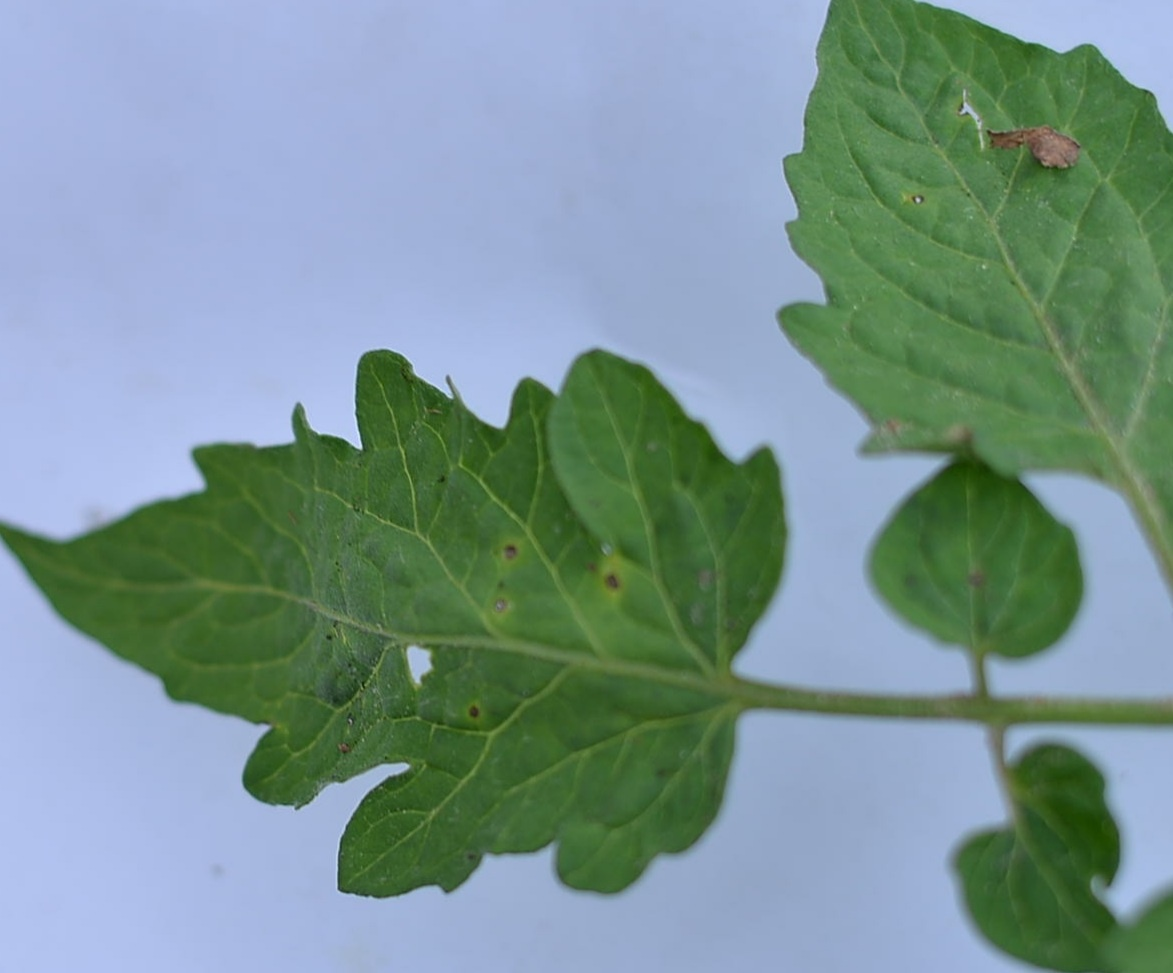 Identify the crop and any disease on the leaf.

tomato, infected
